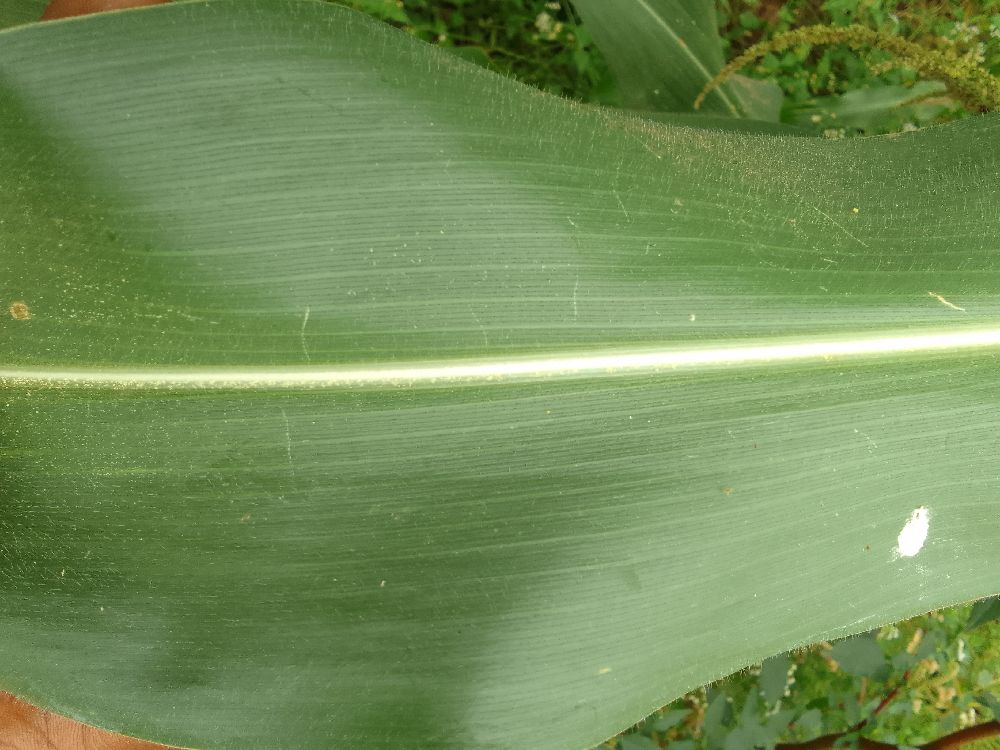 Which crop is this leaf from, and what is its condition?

maize, healthy
